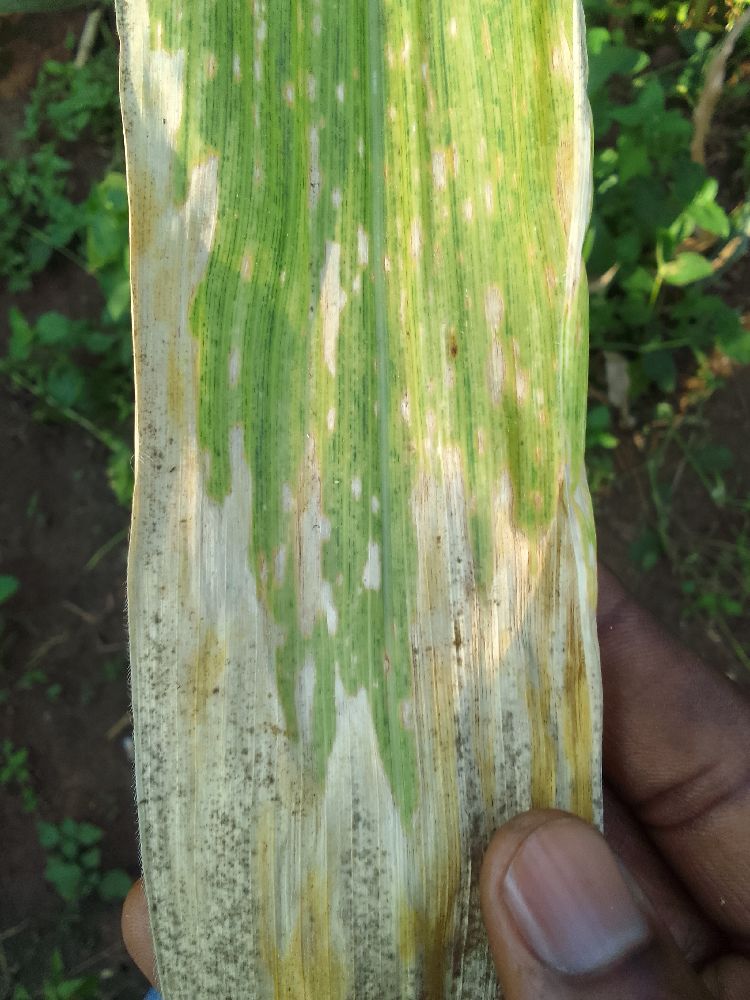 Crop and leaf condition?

maize, maize lethal necrosis
